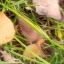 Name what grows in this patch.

grass
